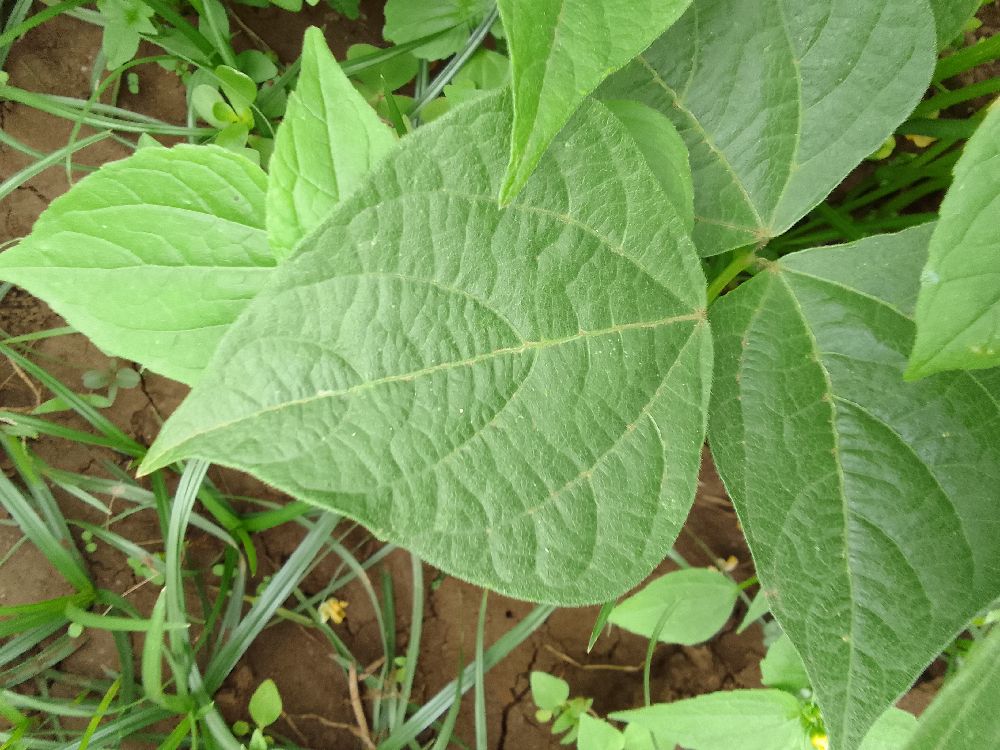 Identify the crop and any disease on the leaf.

common bean, healthy
